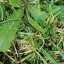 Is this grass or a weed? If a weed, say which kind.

structured weed
